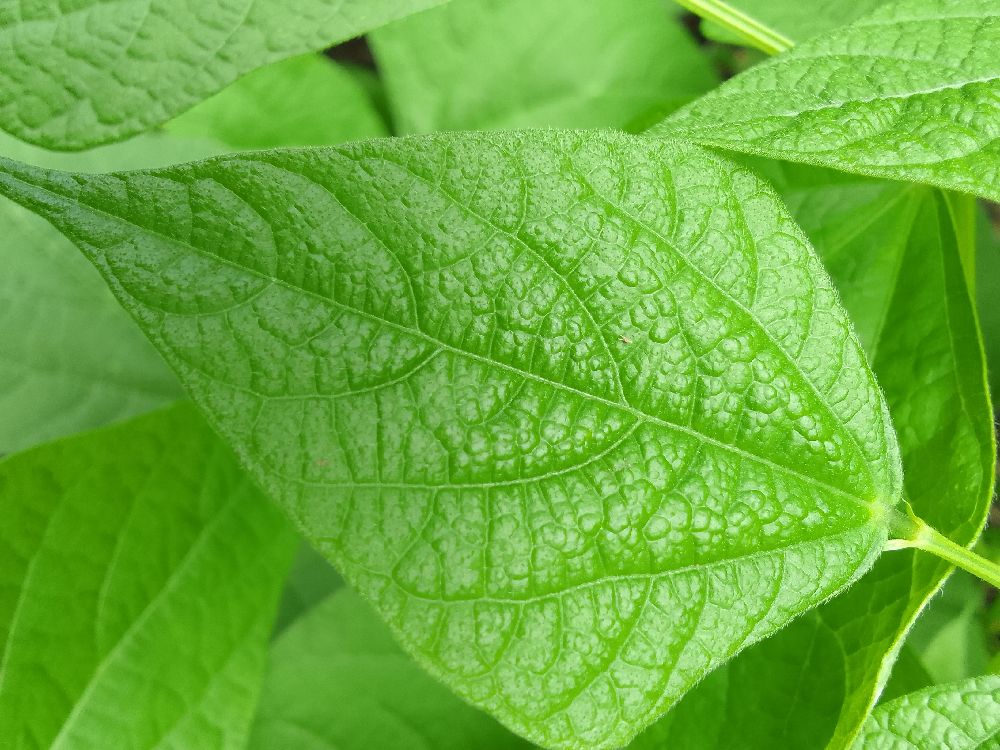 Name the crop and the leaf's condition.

common bean, healthy
